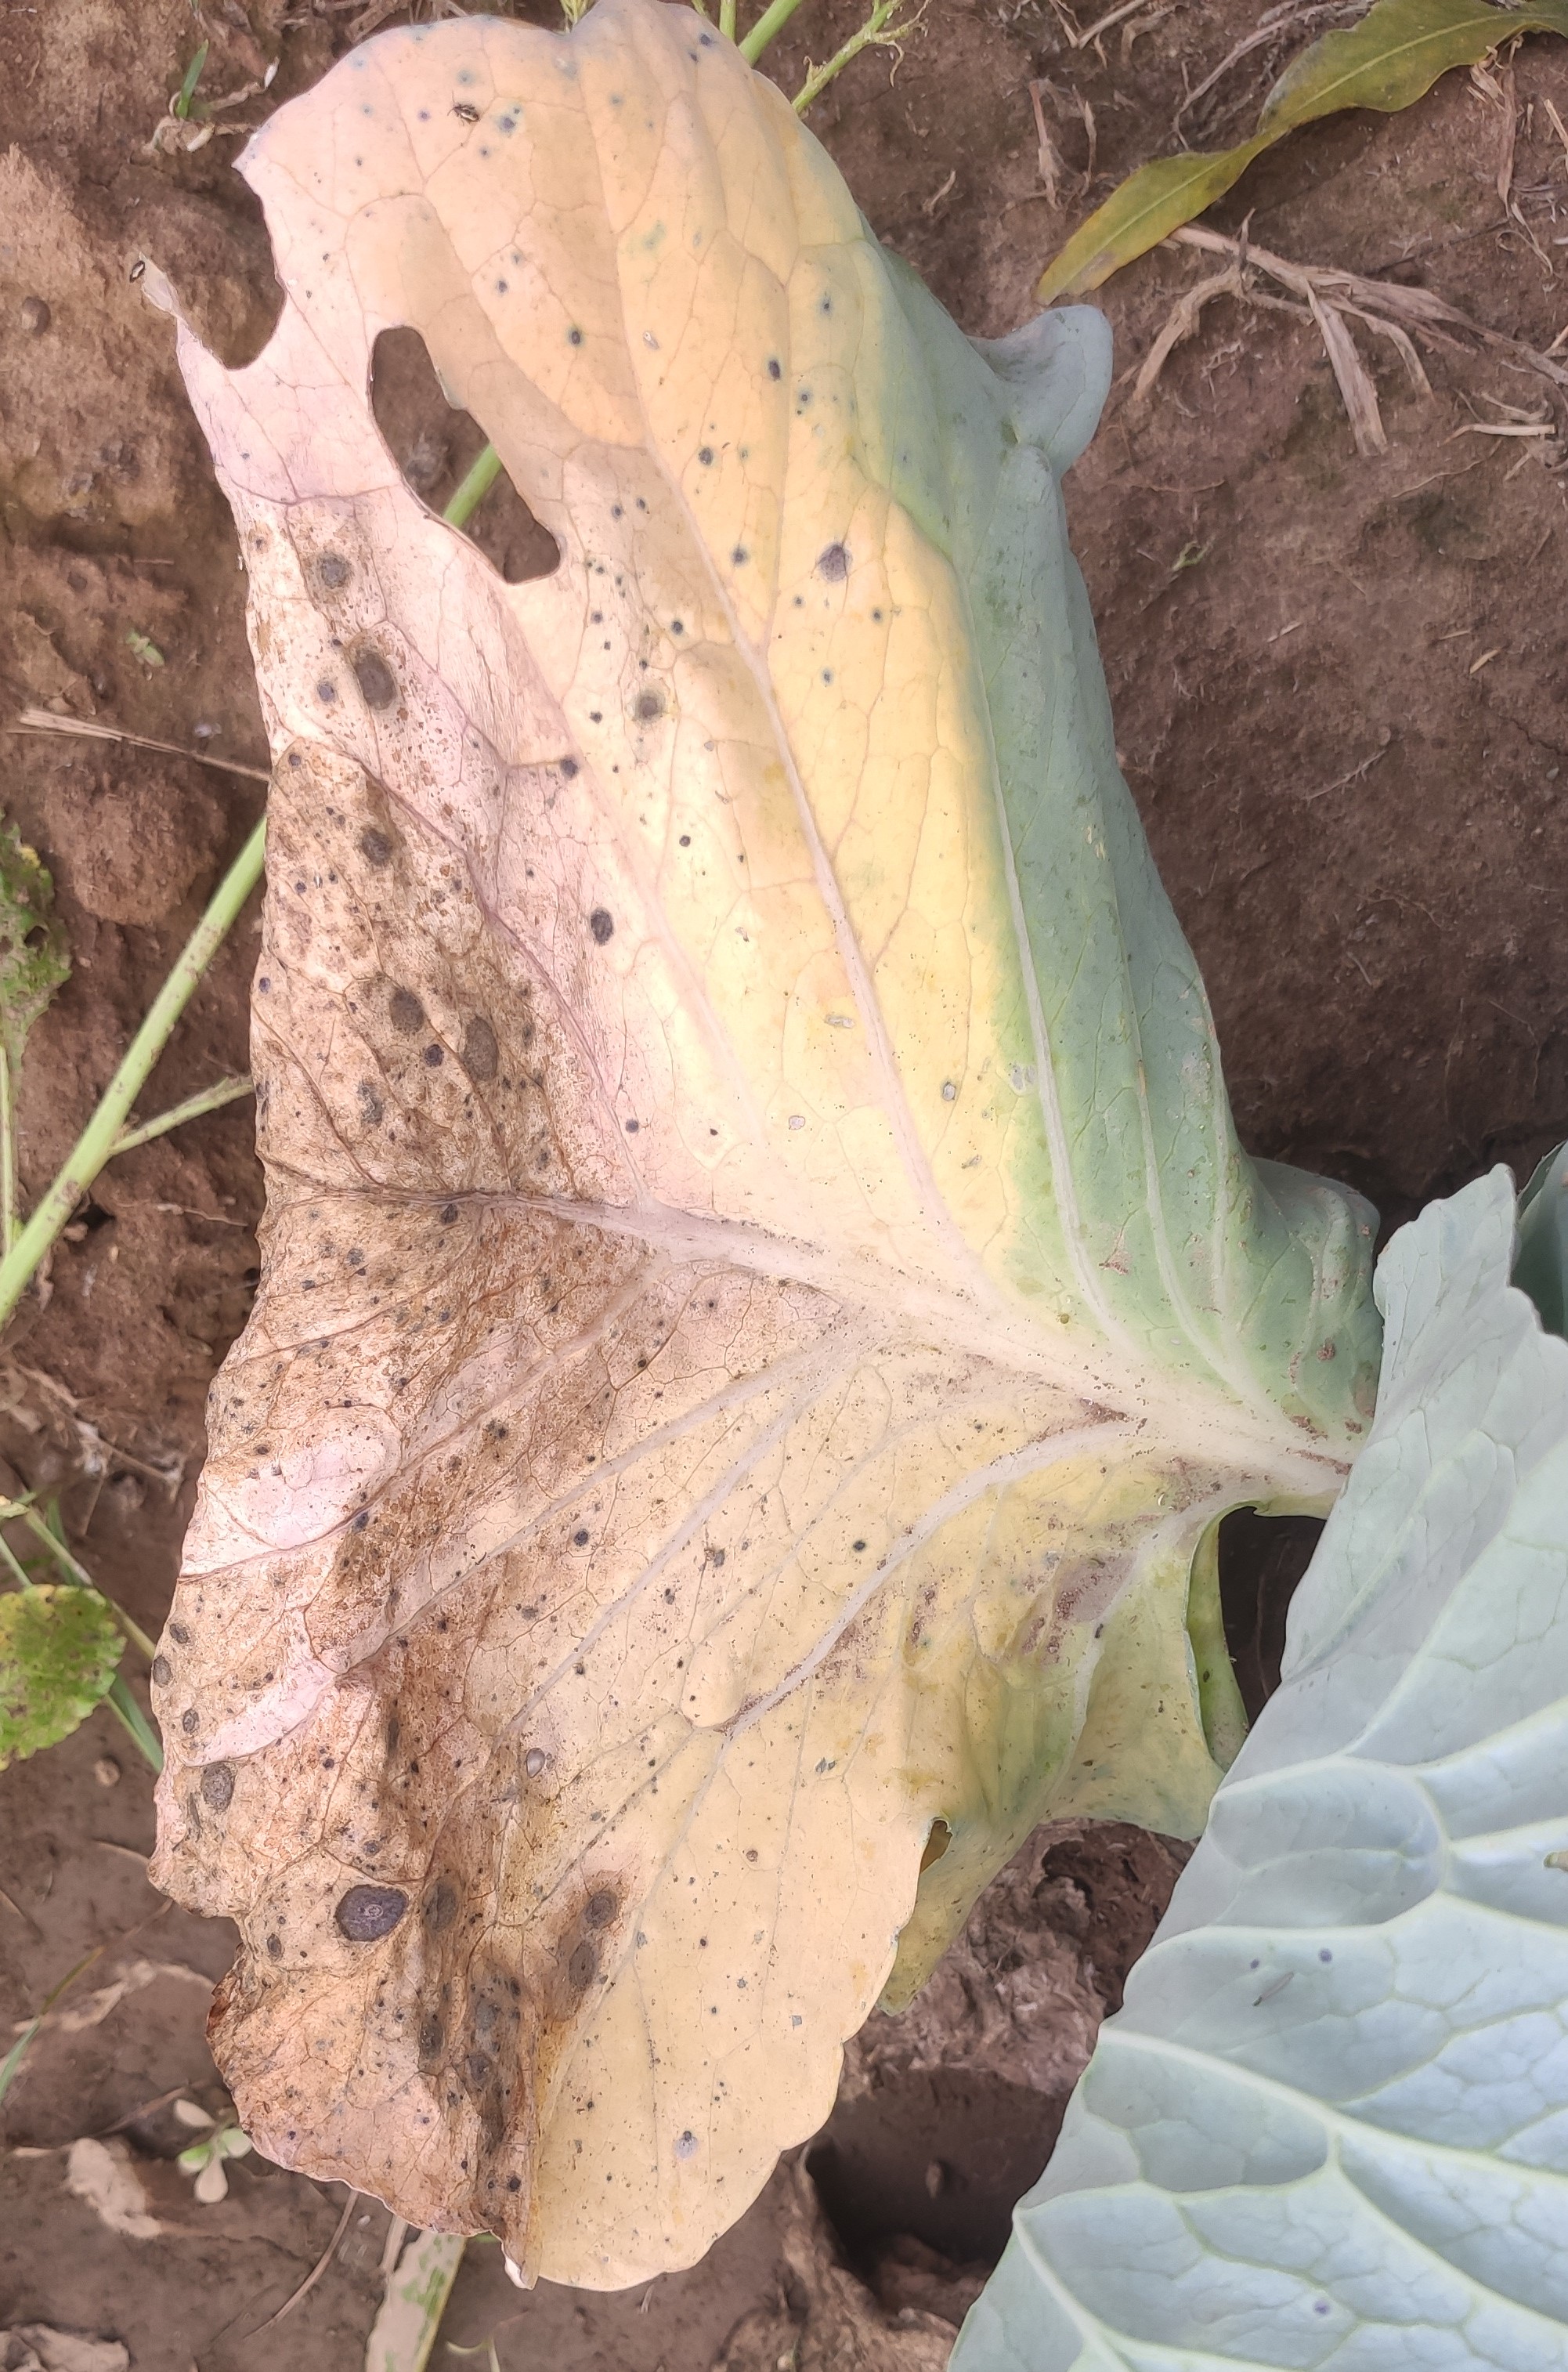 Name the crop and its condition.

cabbage, alternaria
